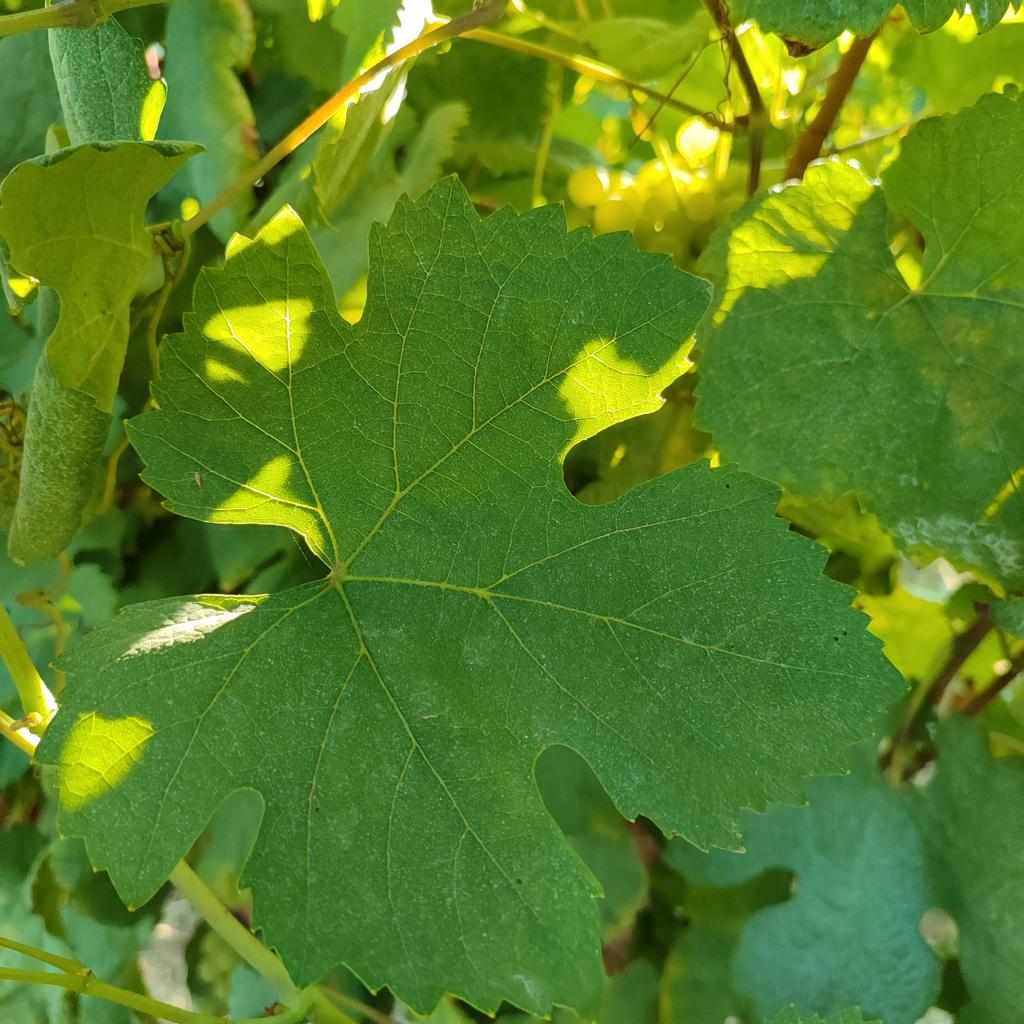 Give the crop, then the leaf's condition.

grapevine, healthy
